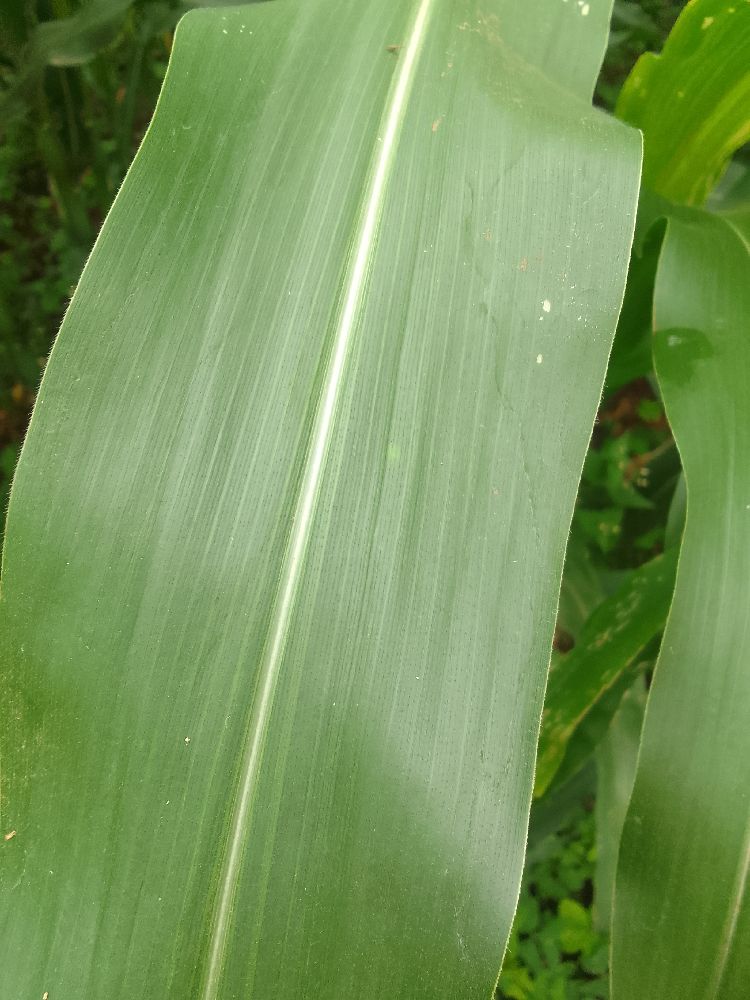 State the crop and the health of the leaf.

maize, healthy
